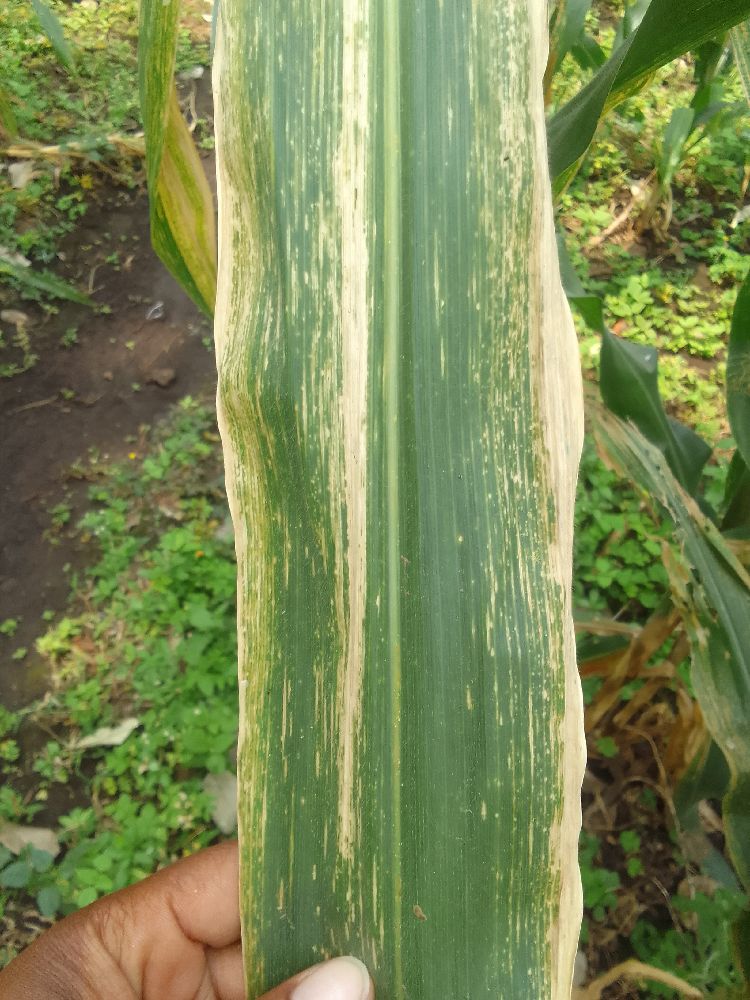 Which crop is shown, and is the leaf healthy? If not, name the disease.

maize, maize lethal necrosis
